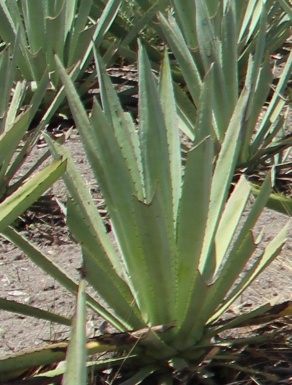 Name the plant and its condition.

agave, small
